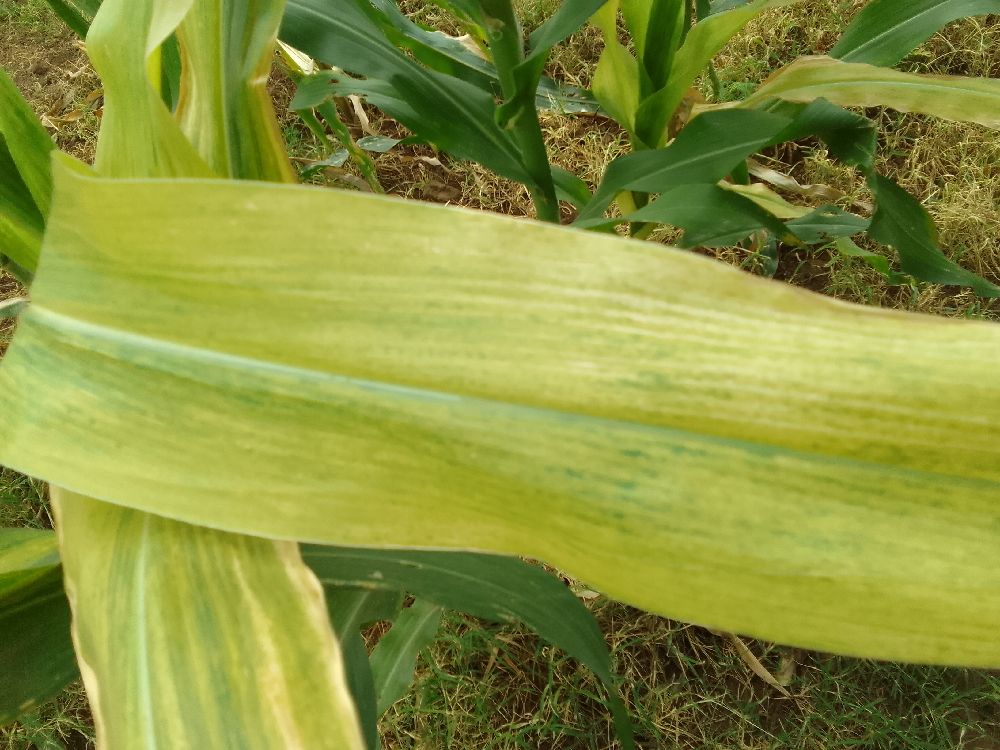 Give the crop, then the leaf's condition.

maize, maize lethal necrosis
